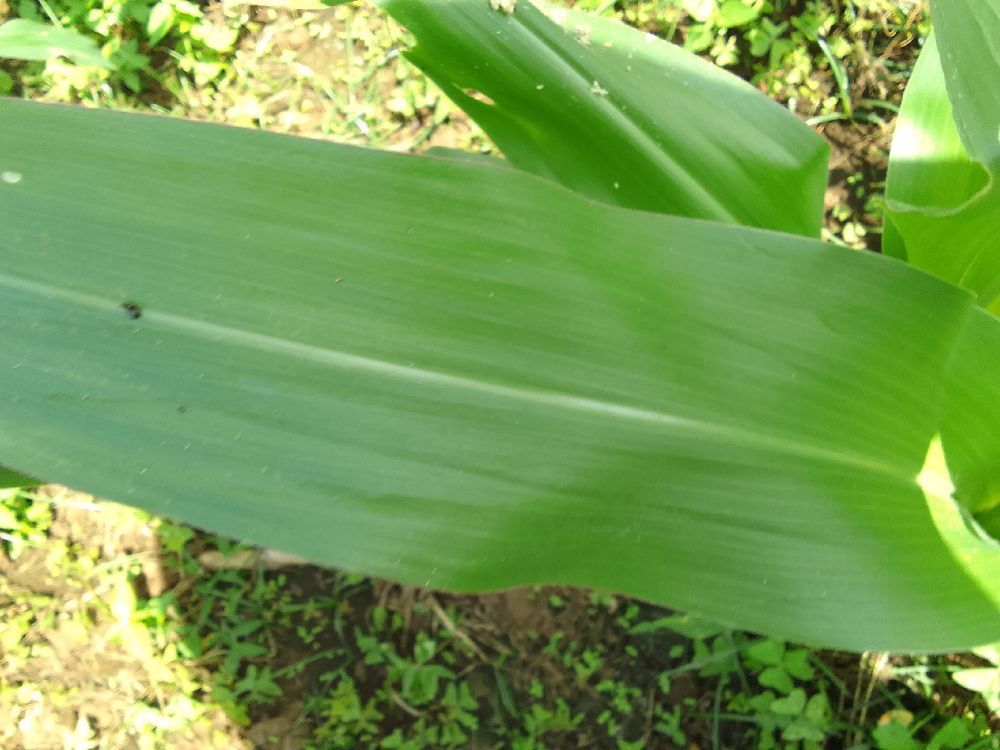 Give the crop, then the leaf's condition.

maize, healthy
